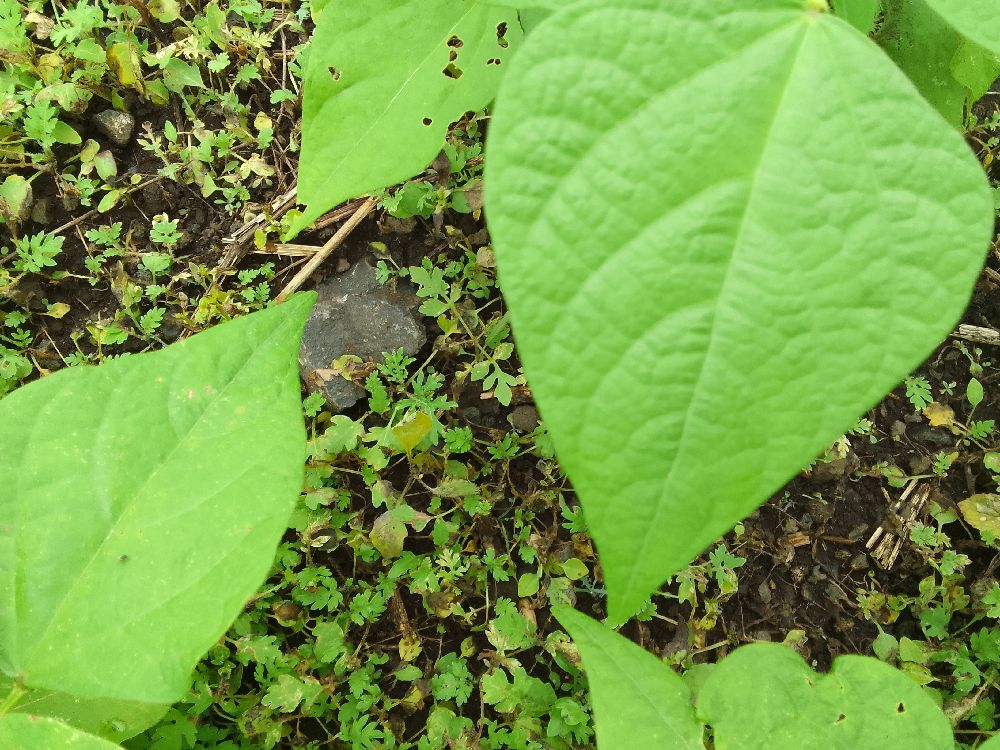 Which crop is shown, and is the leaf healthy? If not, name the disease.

common bean, healthy
